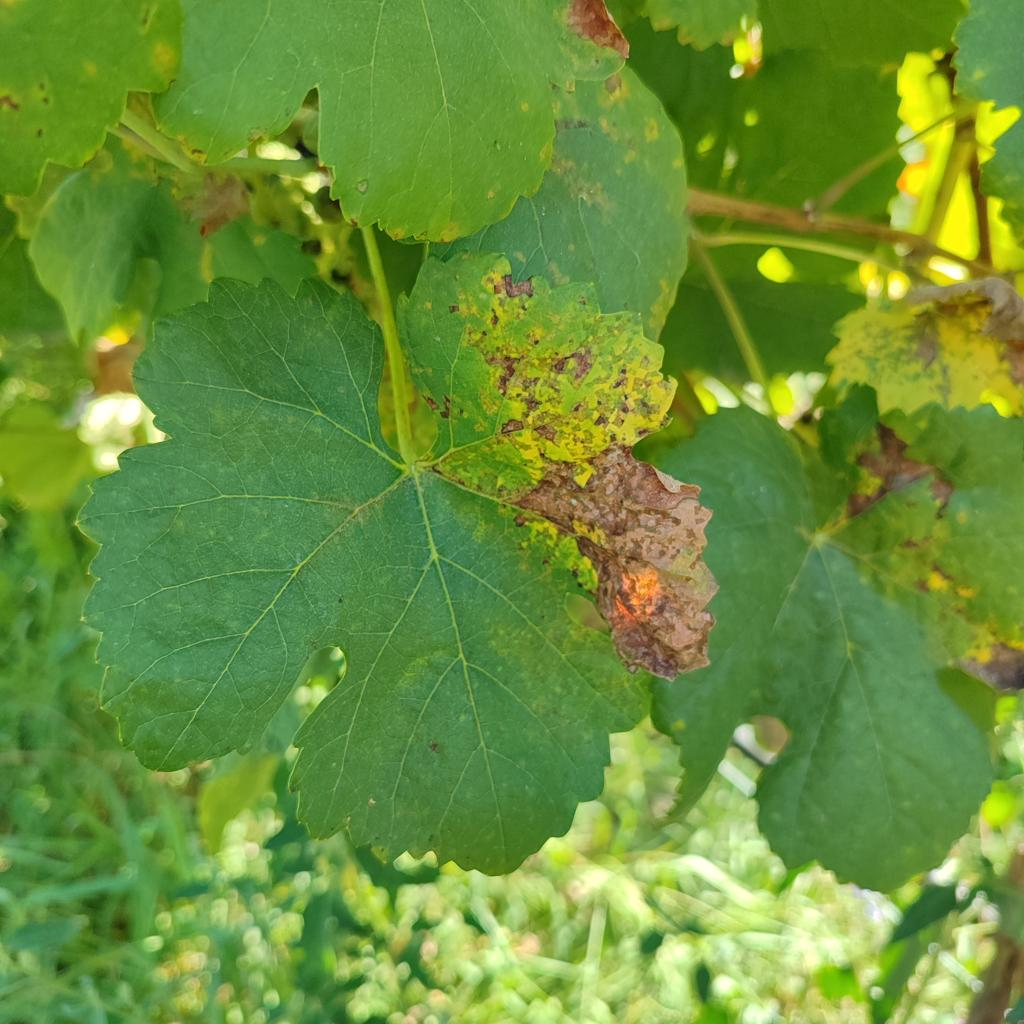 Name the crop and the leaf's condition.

grapevine, downy mildew
